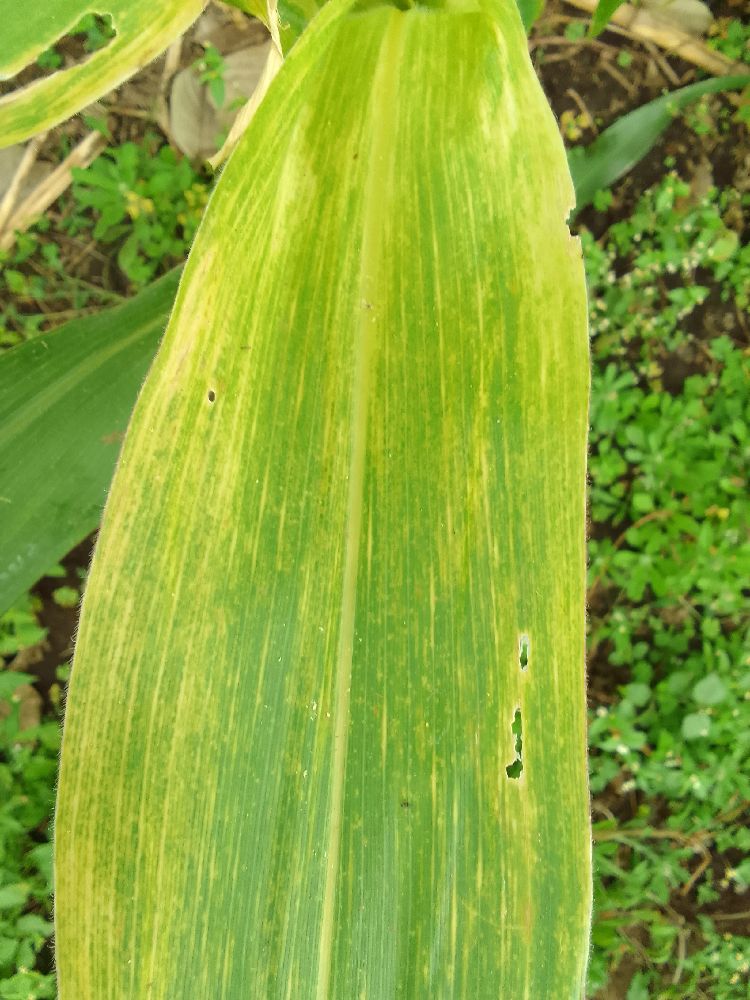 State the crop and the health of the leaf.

maize, maize lethal necrosis
